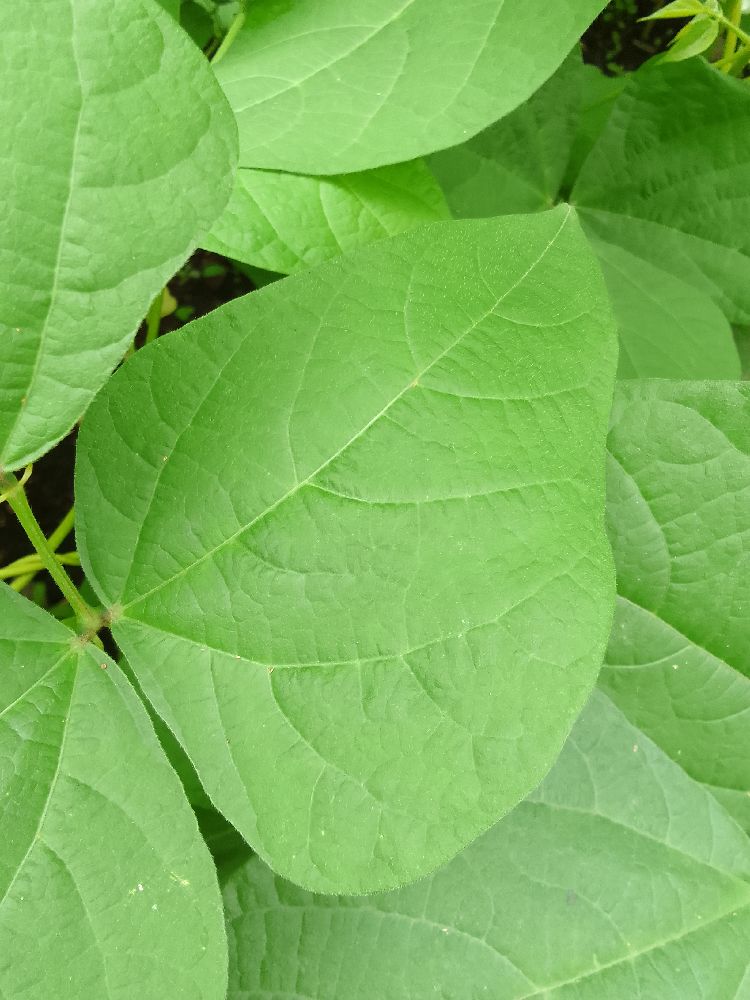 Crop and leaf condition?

common bean, healthy
